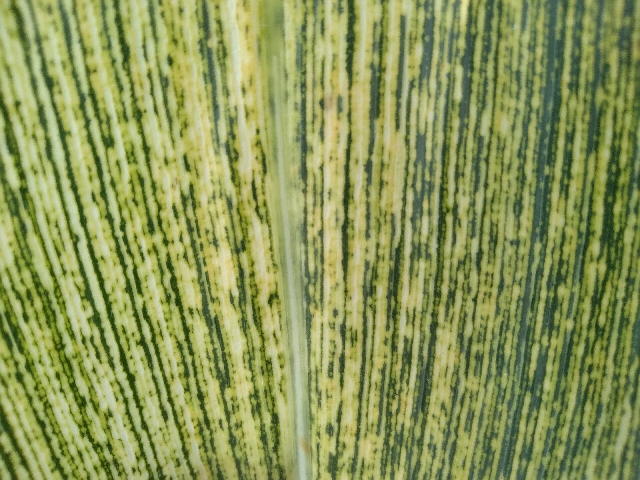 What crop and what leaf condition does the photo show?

maize, maize streak virus
